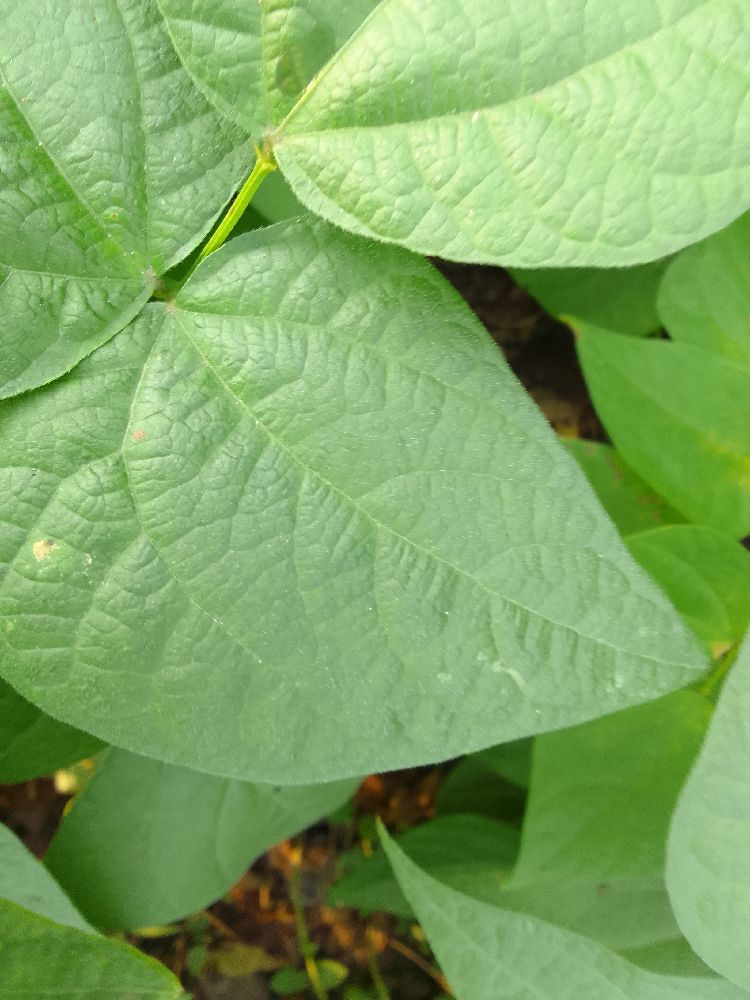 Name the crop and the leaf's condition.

common bean, healthy
